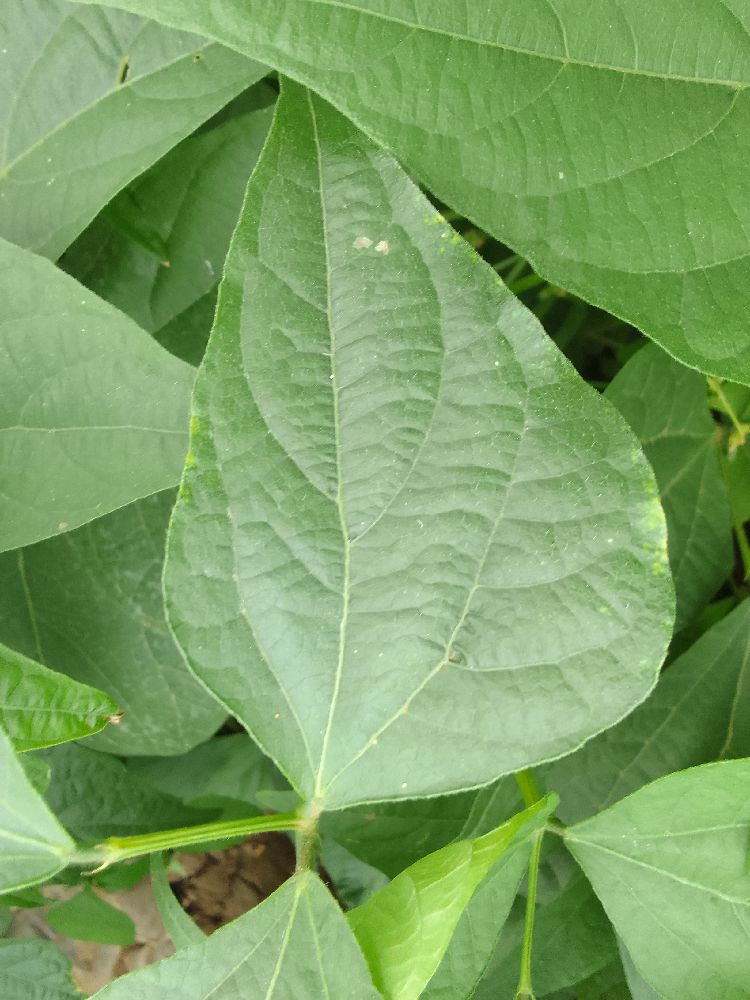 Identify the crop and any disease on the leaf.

common bean, healthy
